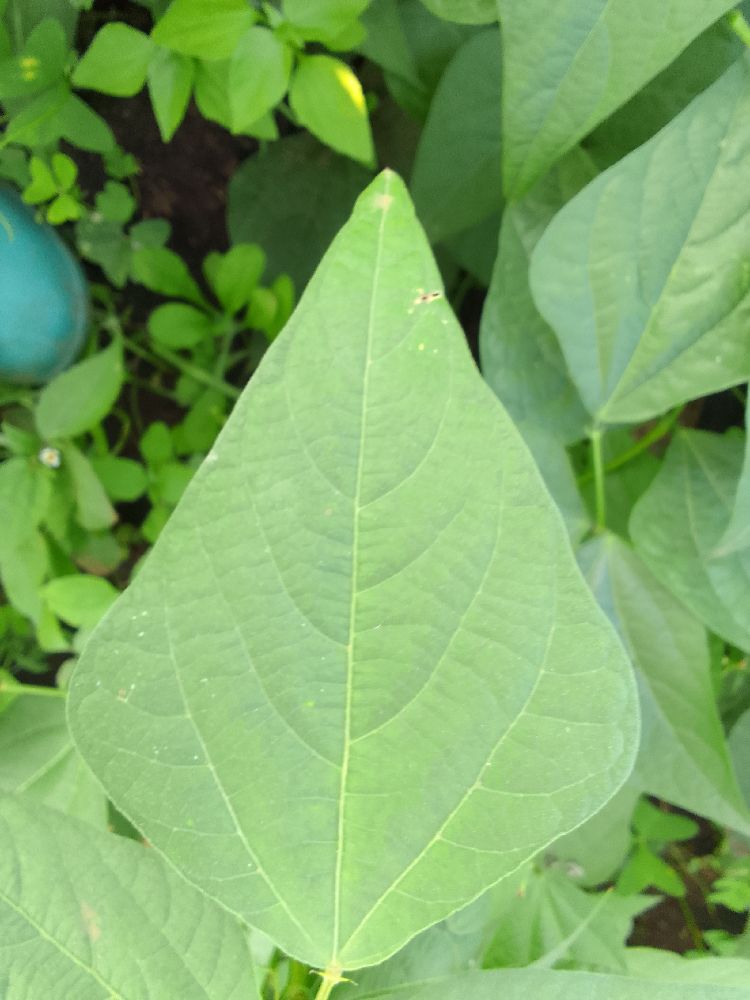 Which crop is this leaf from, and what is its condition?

common bean, healthy
